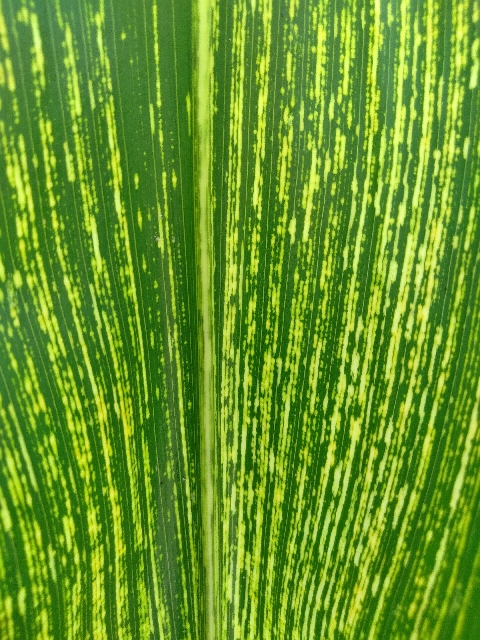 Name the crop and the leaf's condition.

maize, maize streak virus
